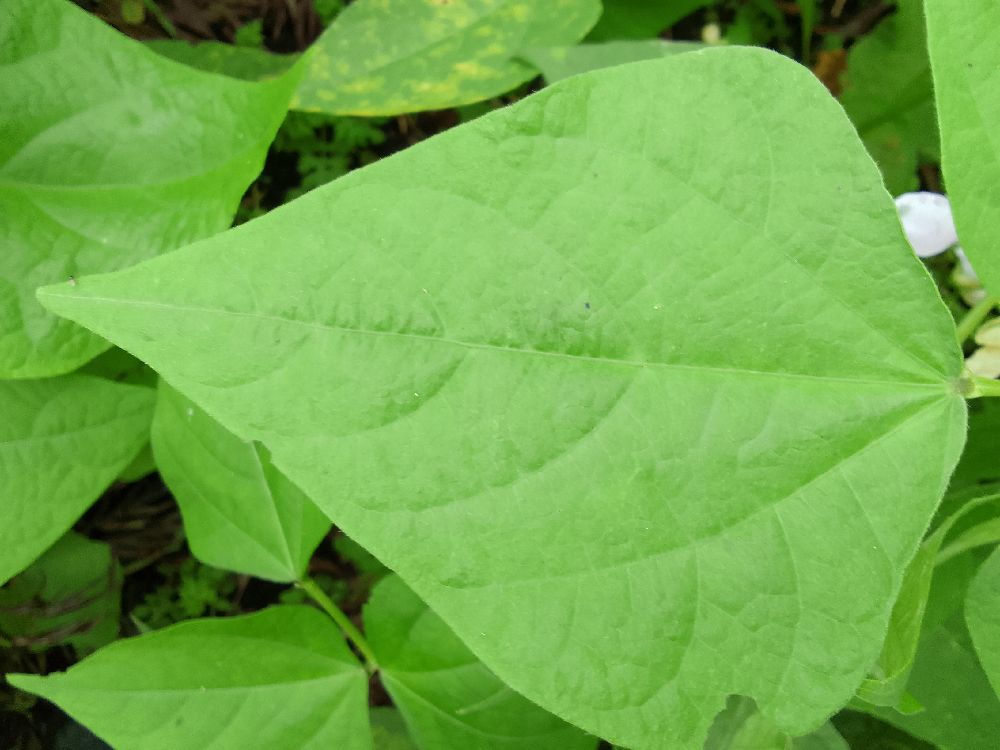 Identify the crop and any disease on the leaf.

common bean, healthy
